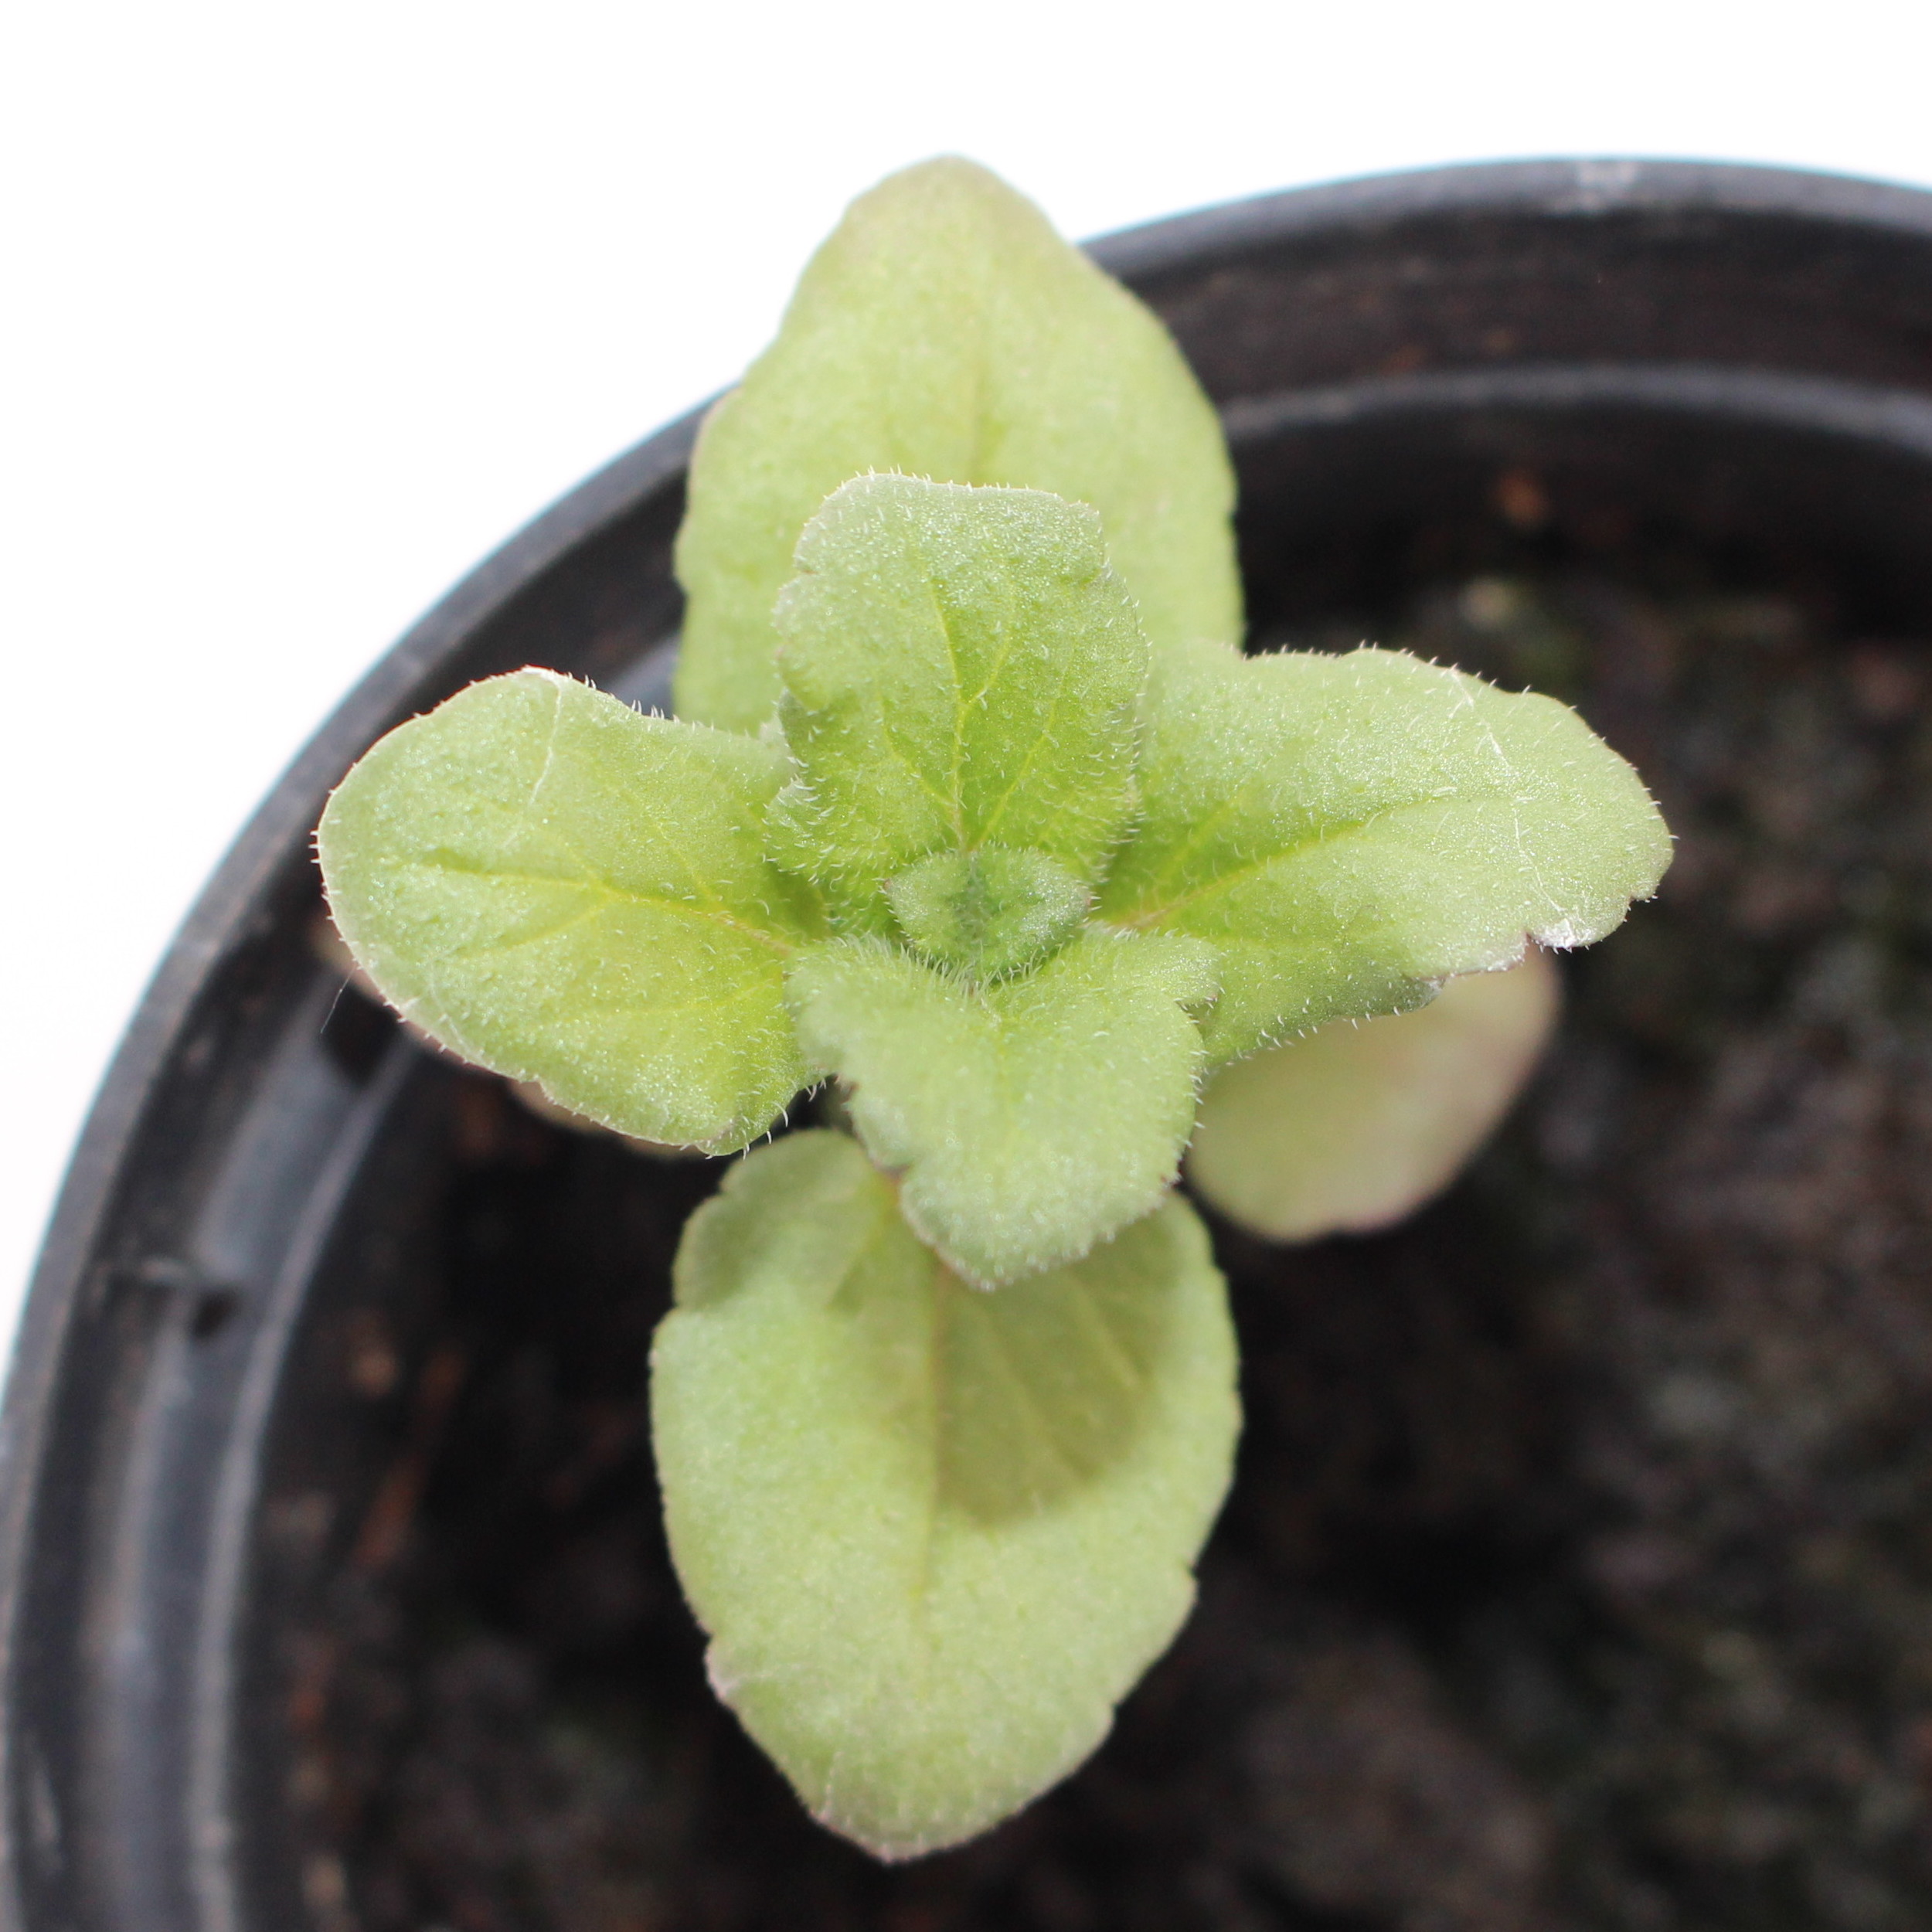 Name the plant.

Veronica persica
